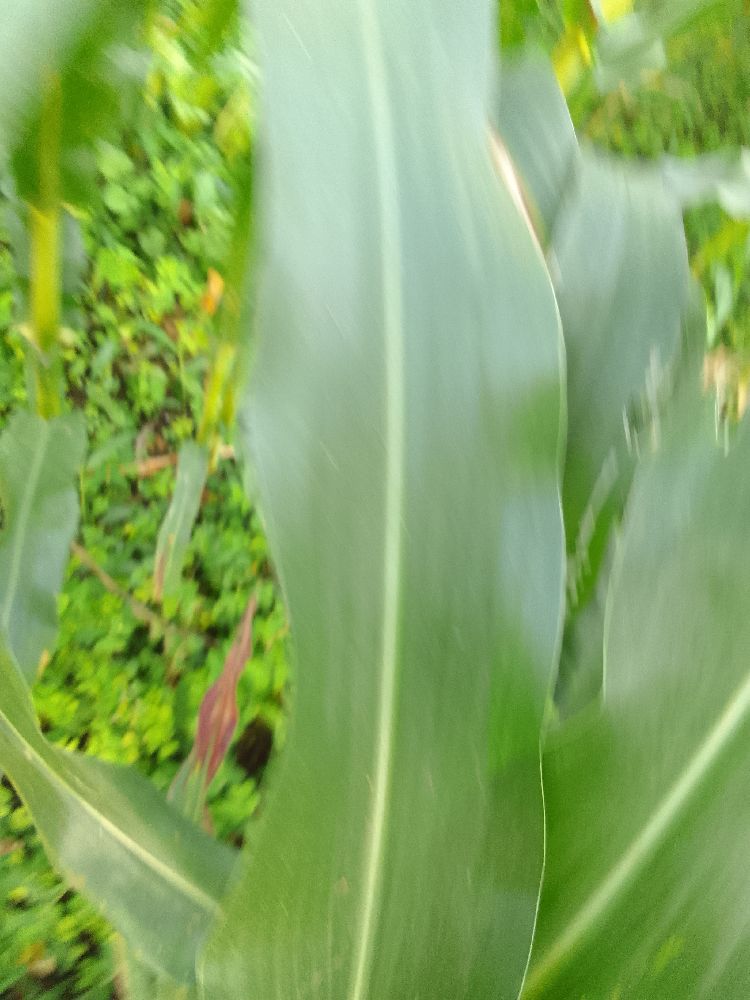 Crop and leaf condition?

maize, healthy
